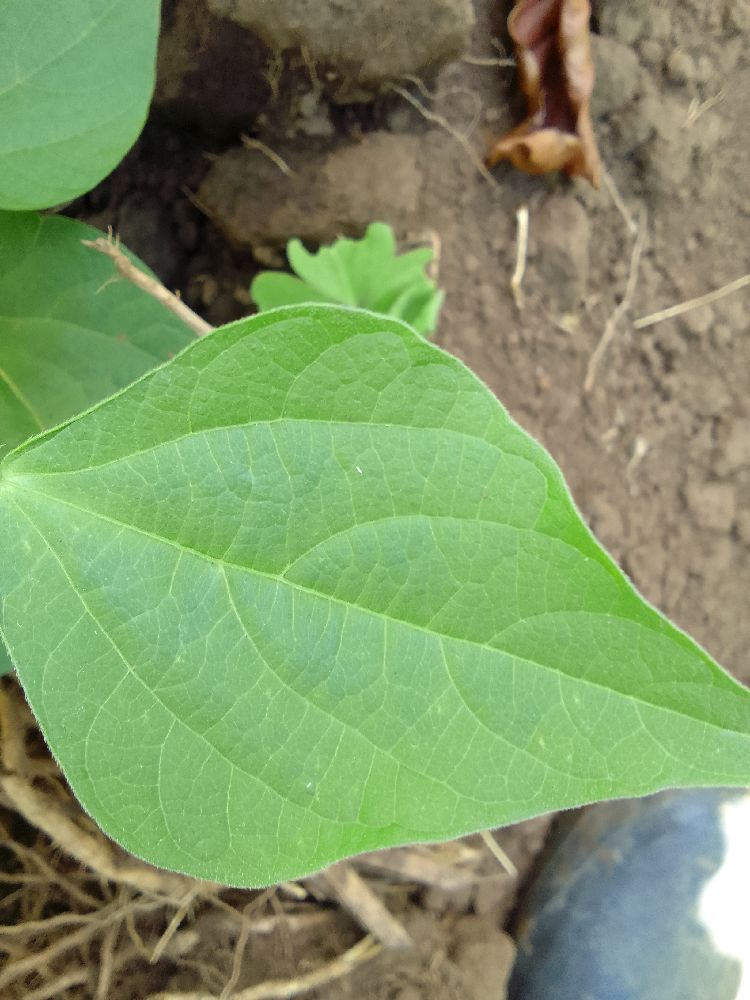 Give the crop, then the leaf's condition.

common bean, healthy
